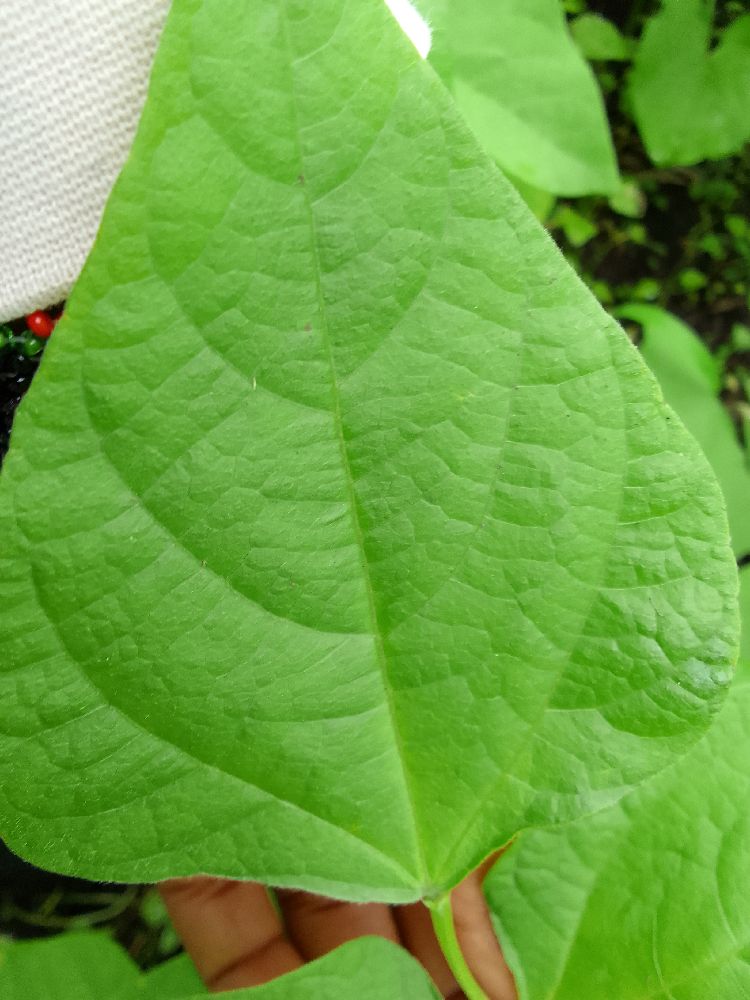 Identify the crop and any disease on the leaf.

common bean, healthy
